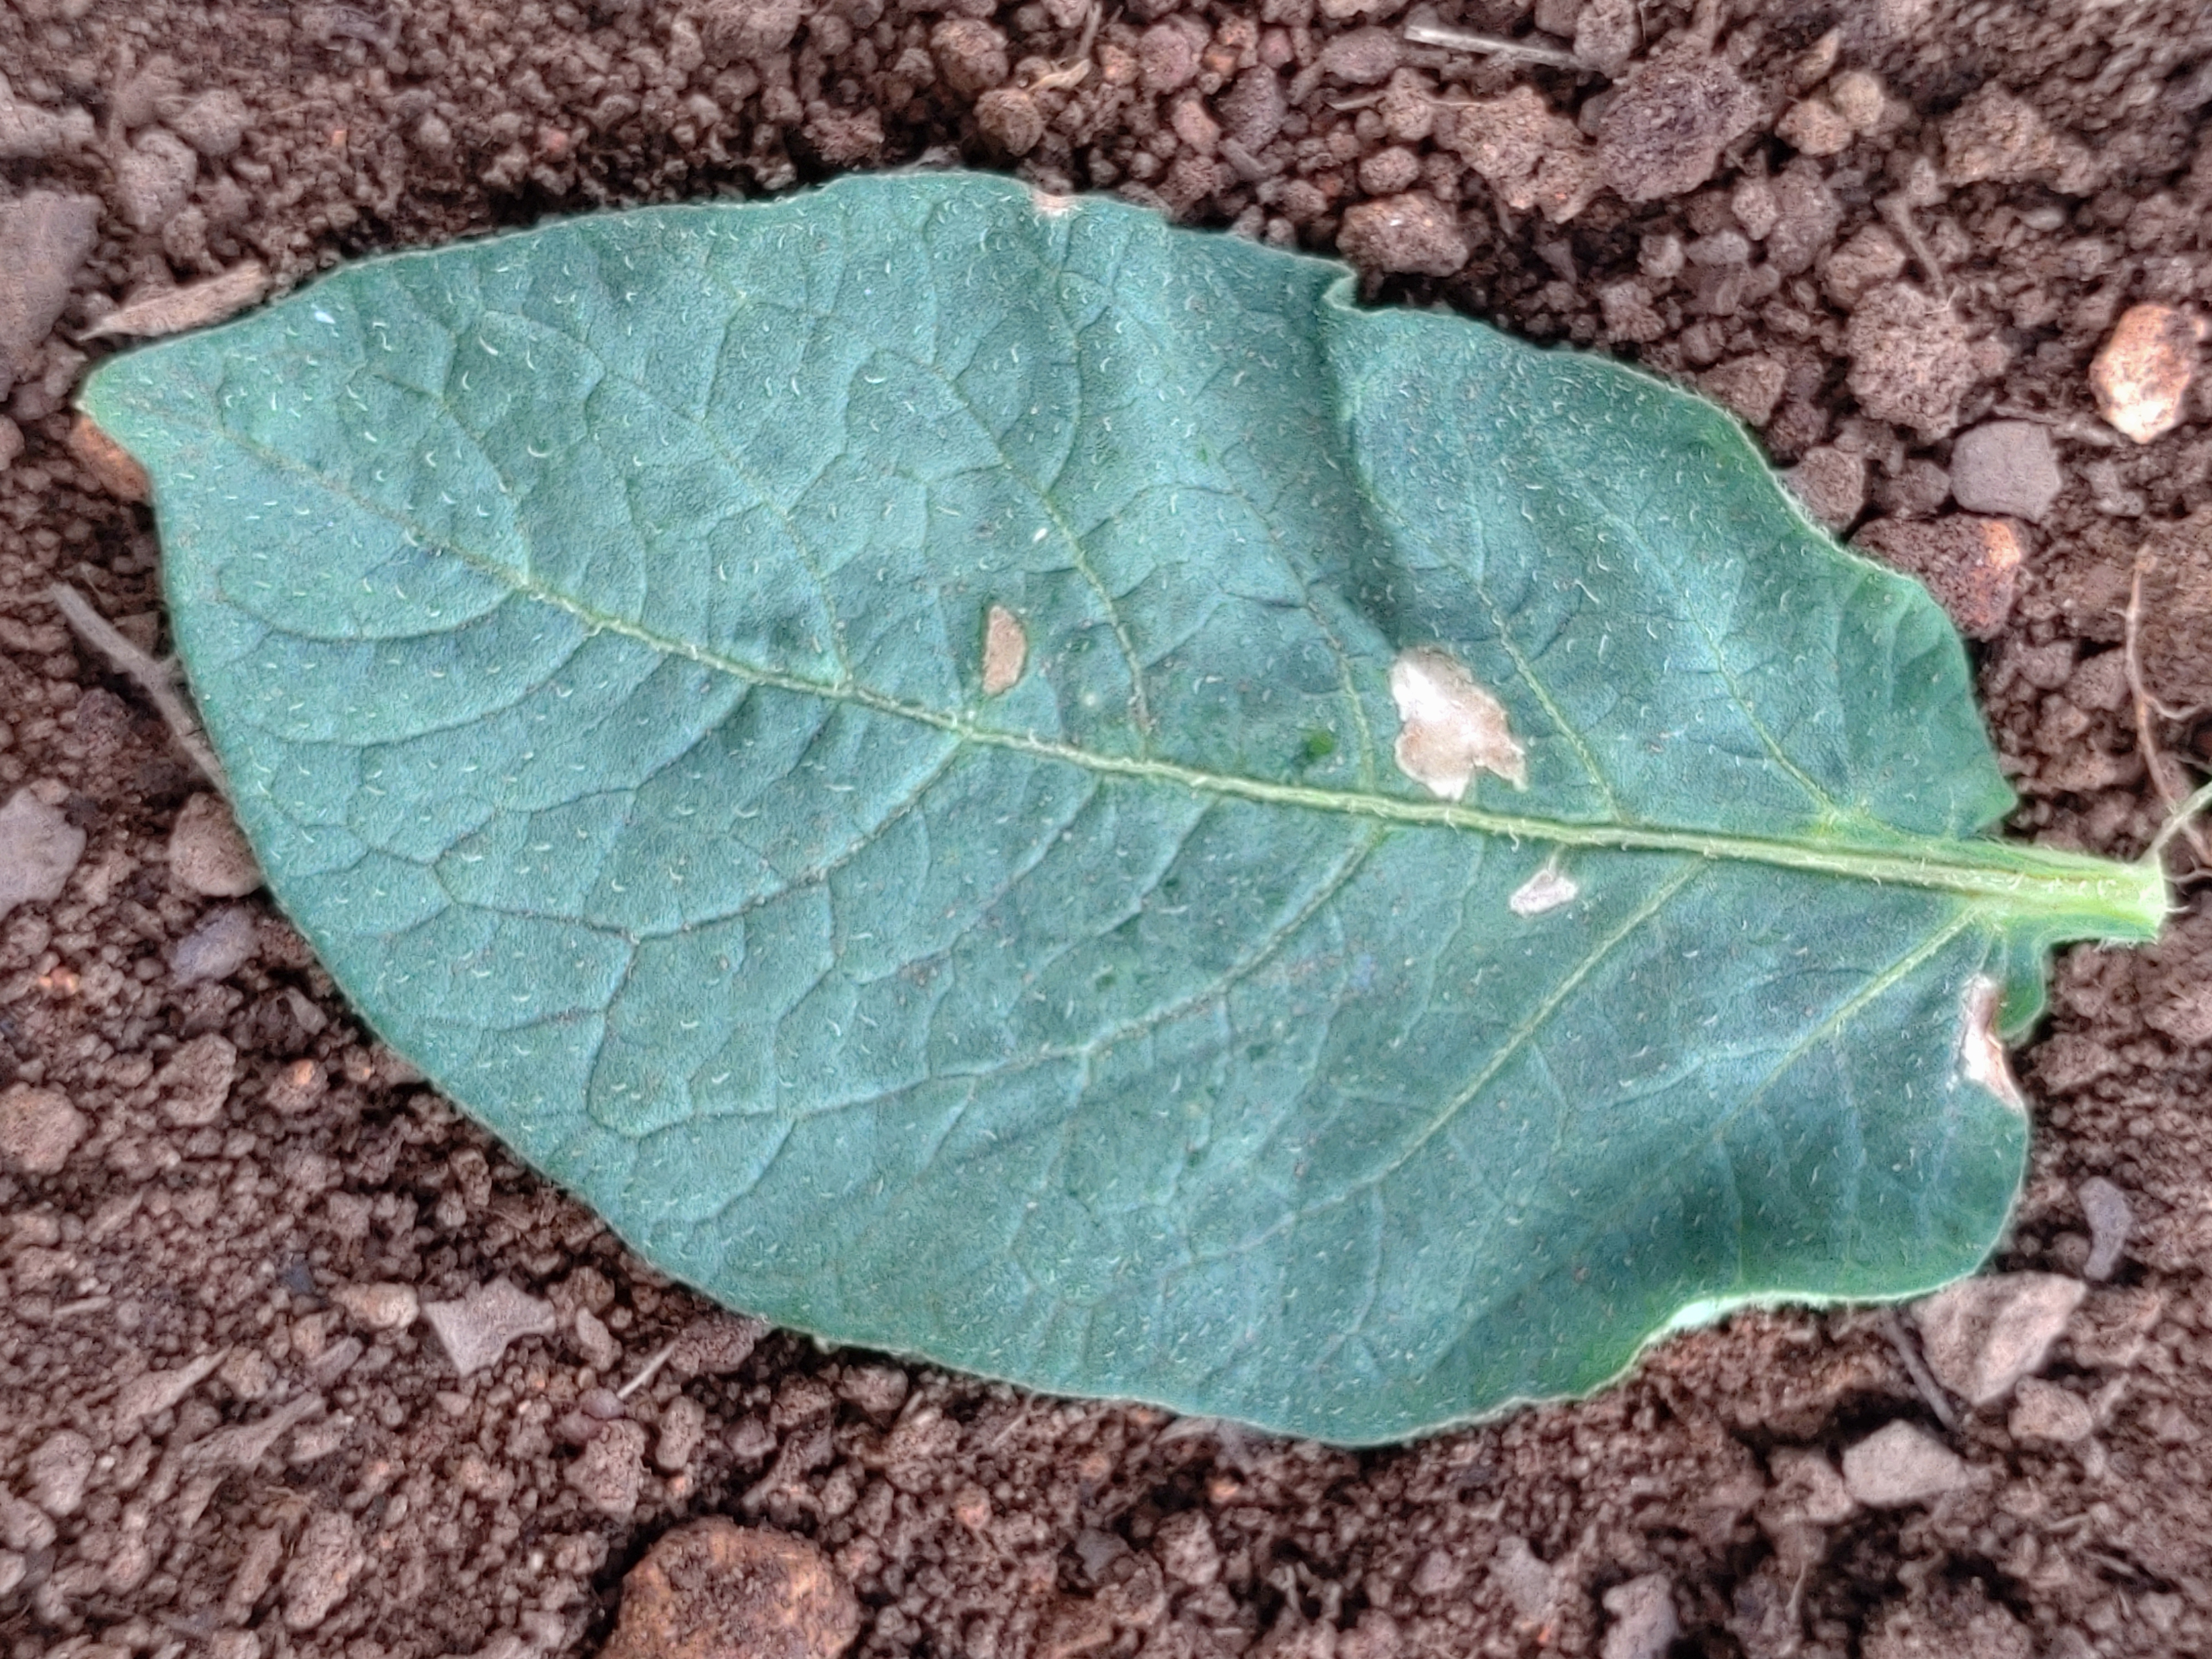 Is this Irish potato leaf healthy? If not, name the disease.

early blight
